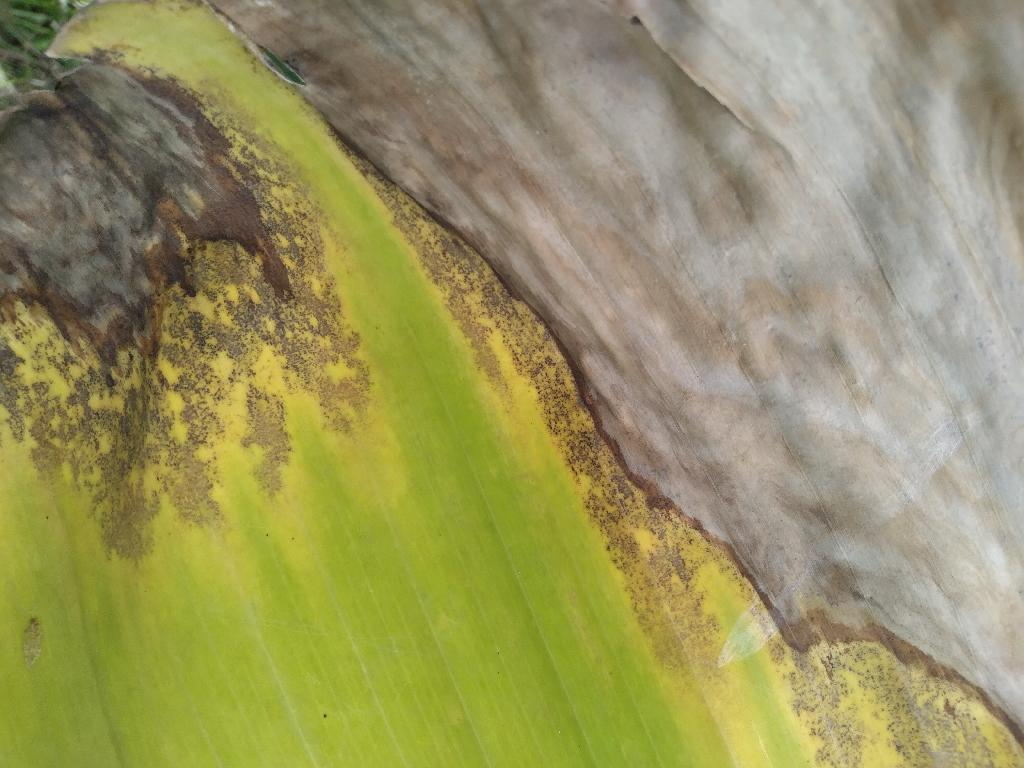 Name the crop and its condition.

banana, black sigatoka
